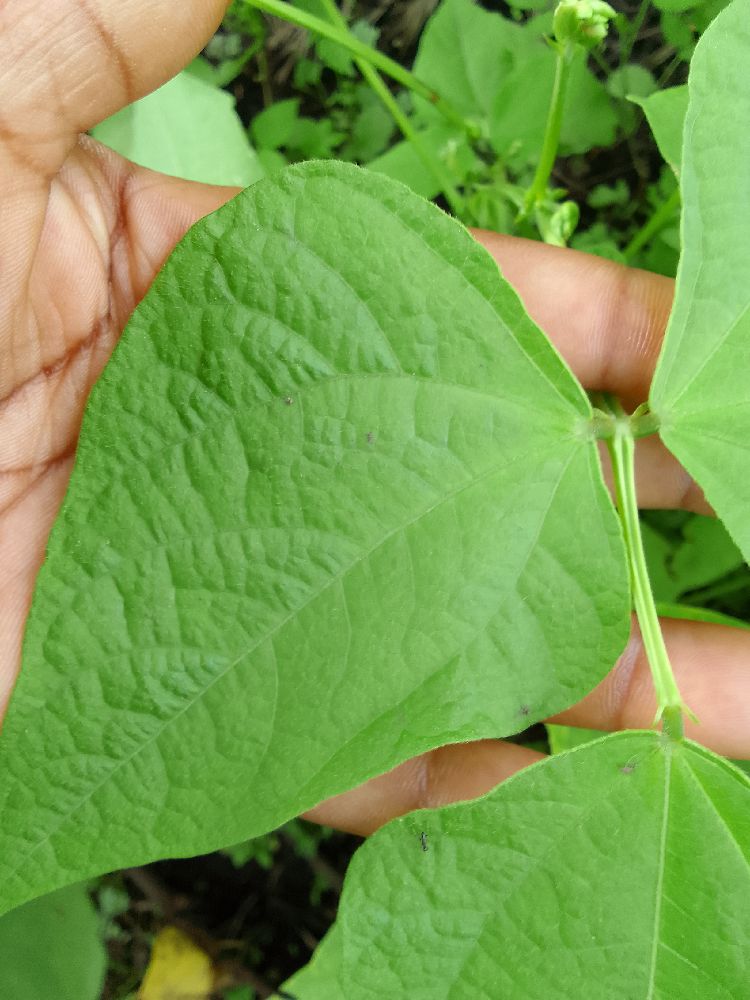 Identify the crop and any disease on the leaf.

common bean, healthy
